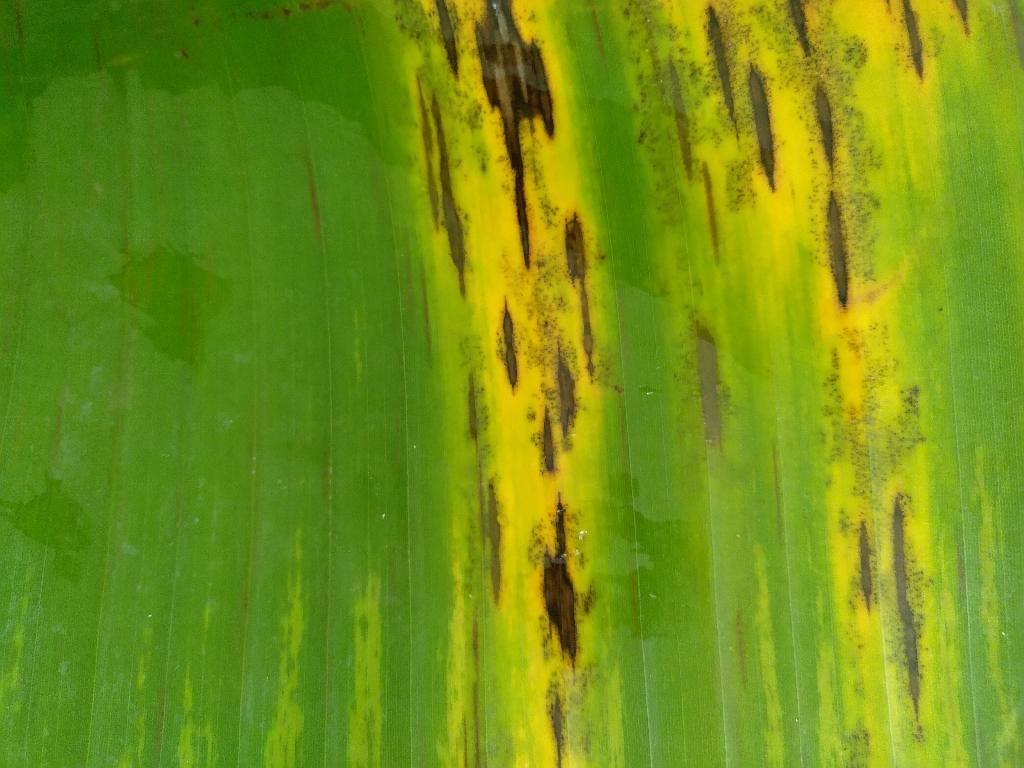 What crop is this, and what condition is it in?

banana, black sigatoka
